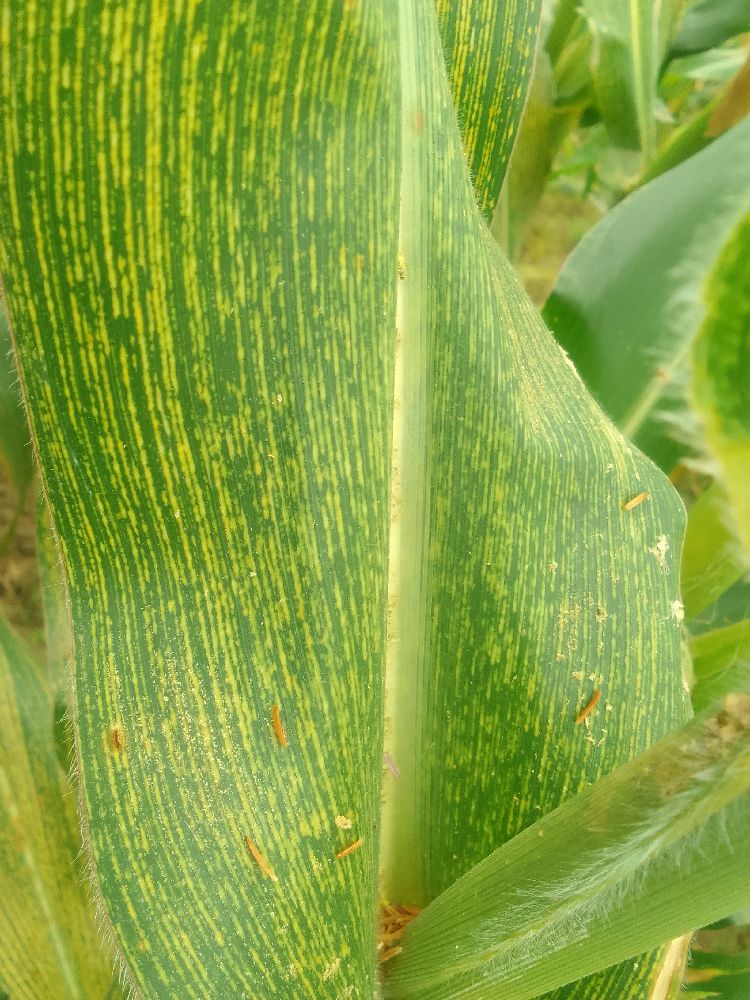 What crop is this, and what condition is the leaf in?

maize, maize streak virus
